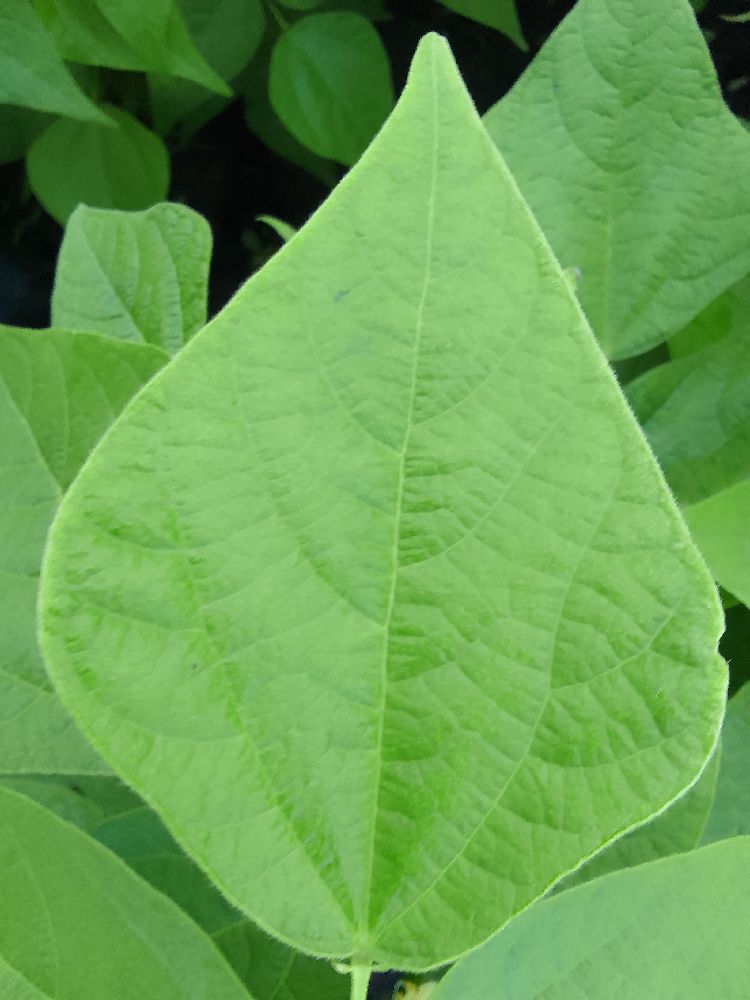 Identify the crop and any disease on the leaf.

common bean, healthy
